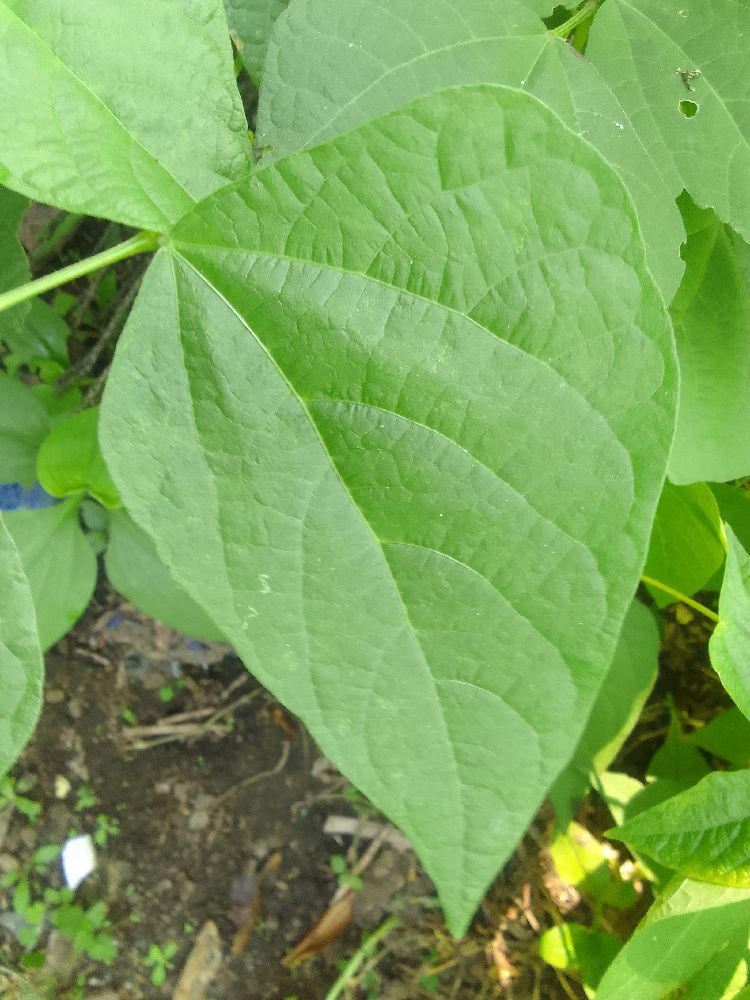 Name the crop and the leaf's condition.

common bean, healthy
